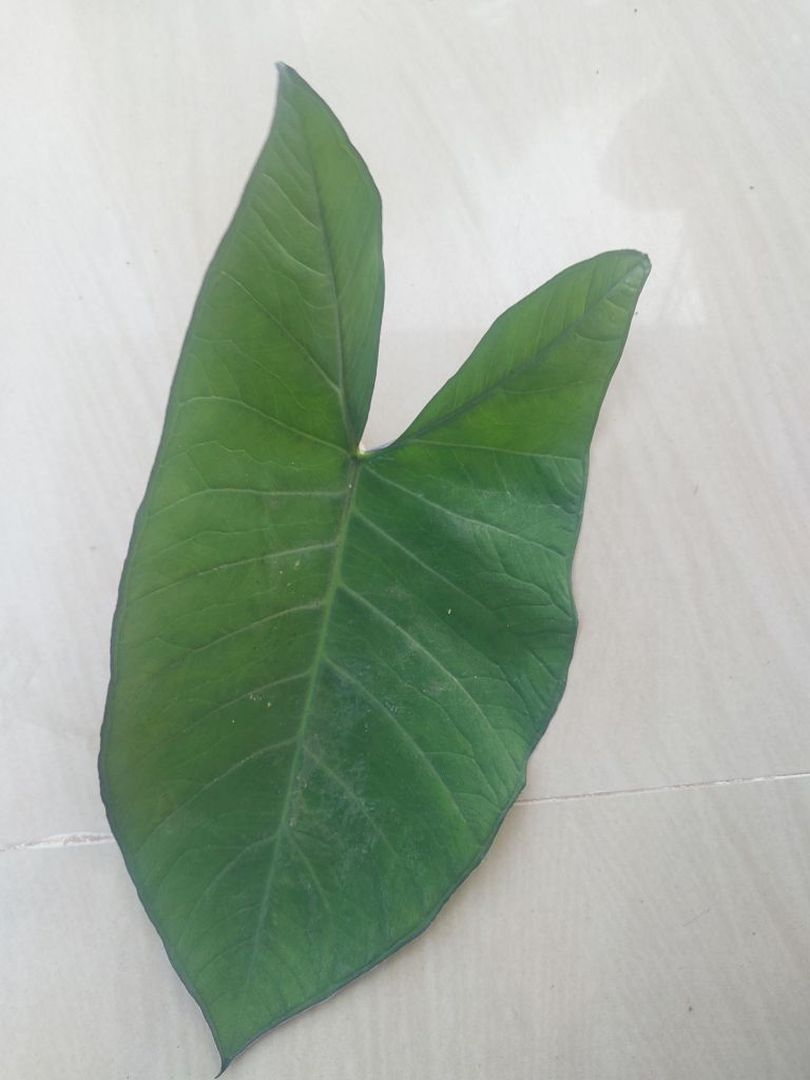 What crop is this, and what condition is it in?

taro, healthy
